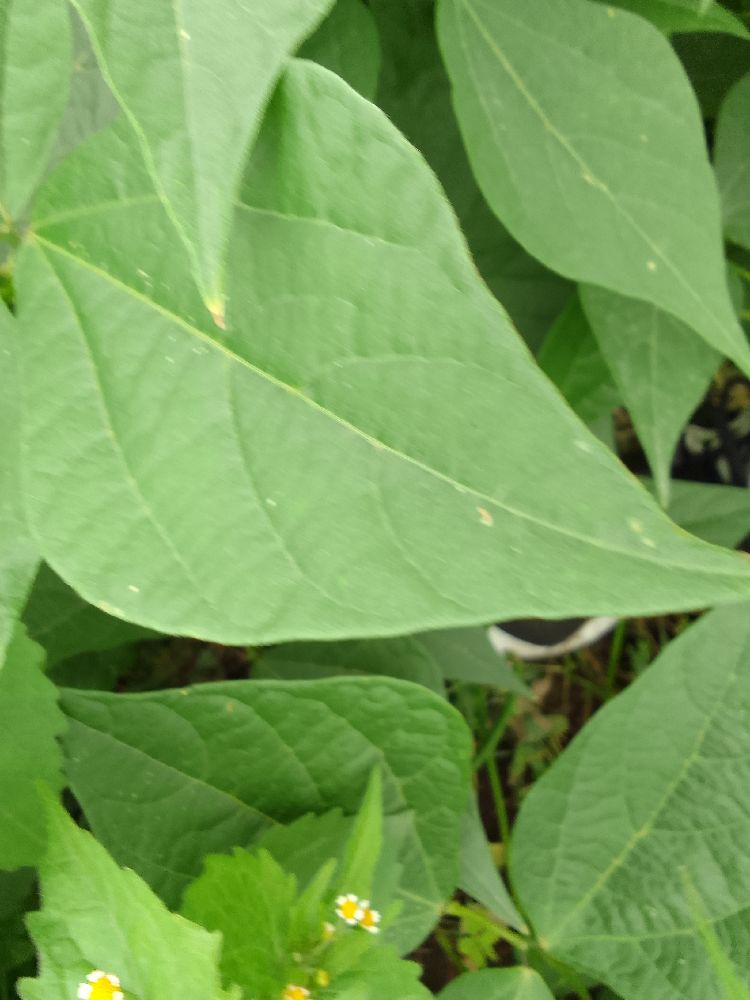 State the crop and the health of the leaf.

common bean, healthy
